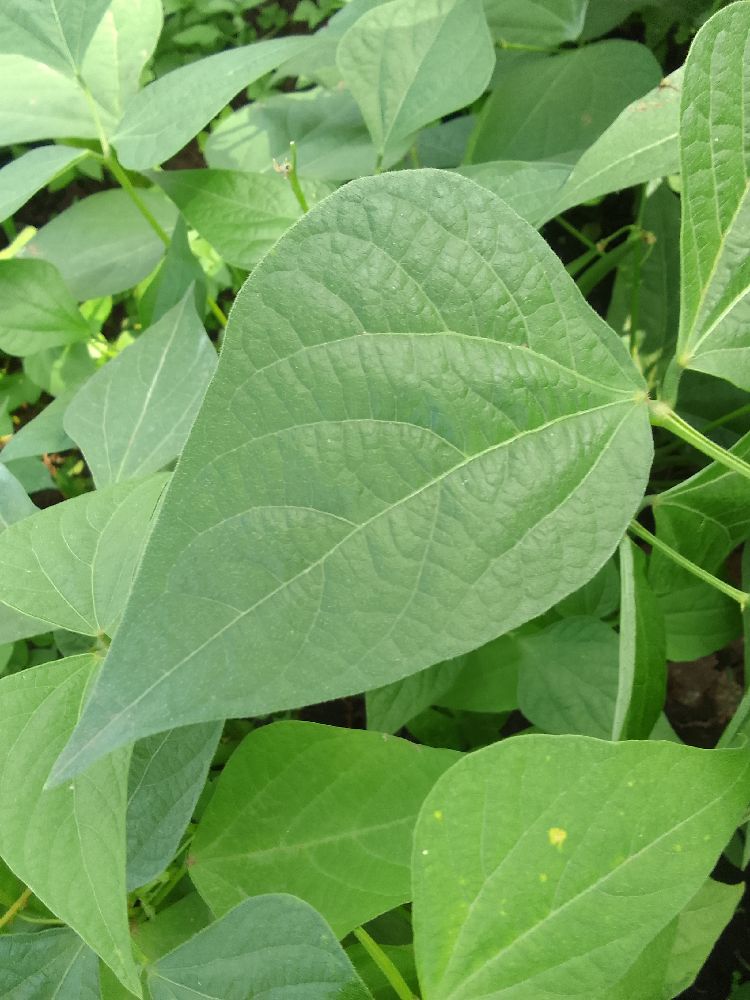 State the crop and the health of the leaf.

common bean, healthy
